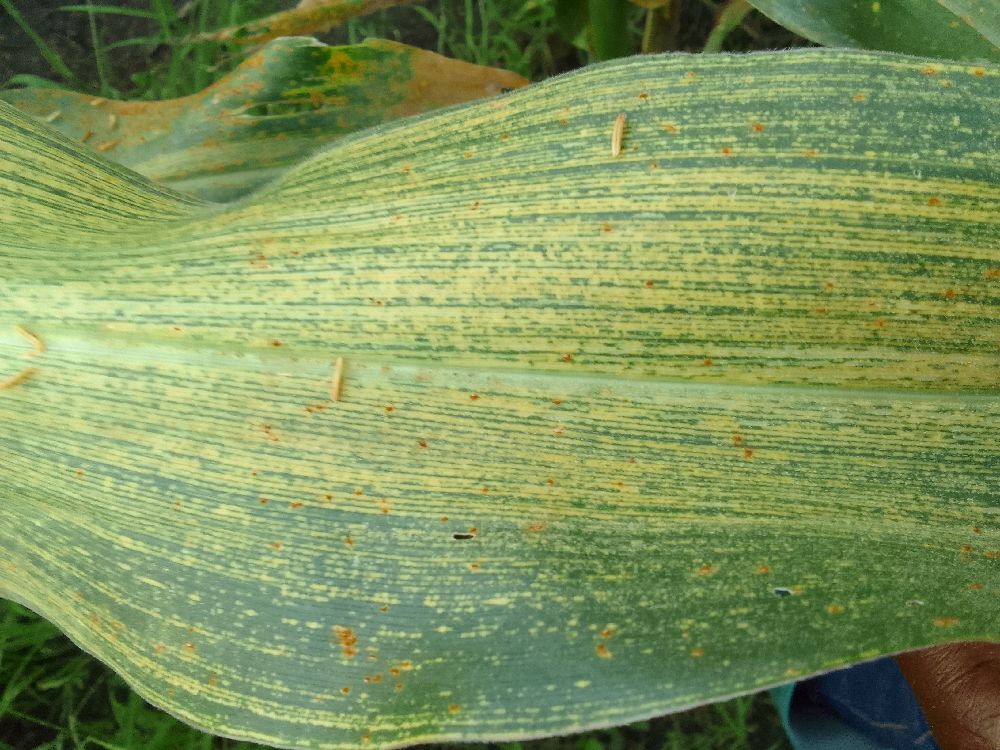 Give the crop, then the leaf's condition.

maize, maize streak virus
